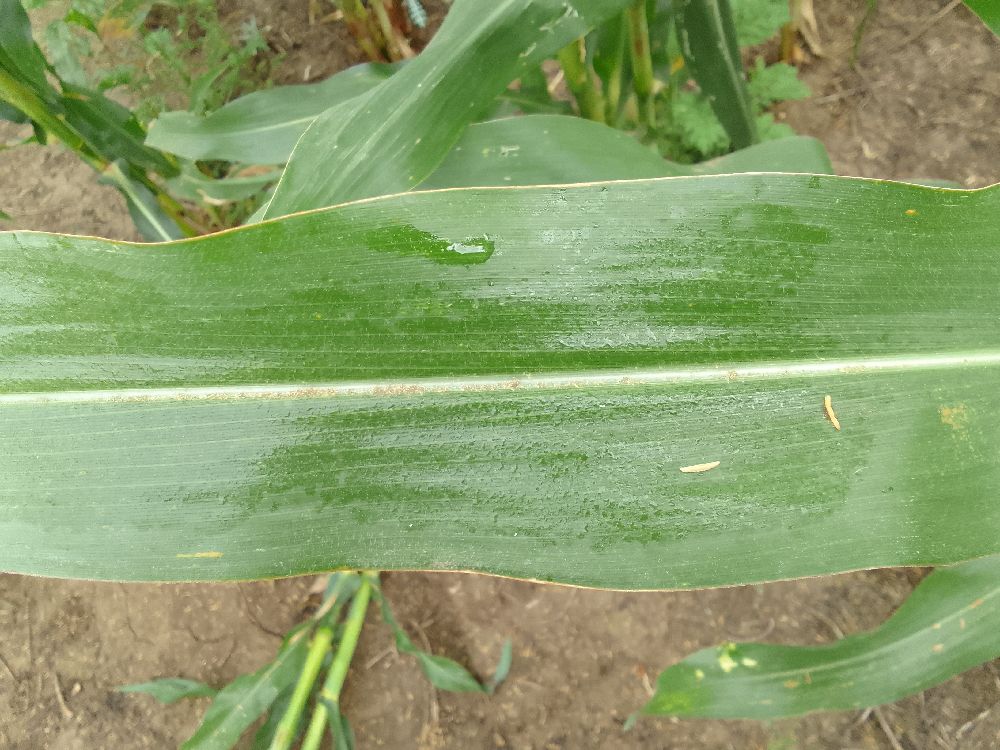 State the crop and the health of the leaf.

maize, healthy
